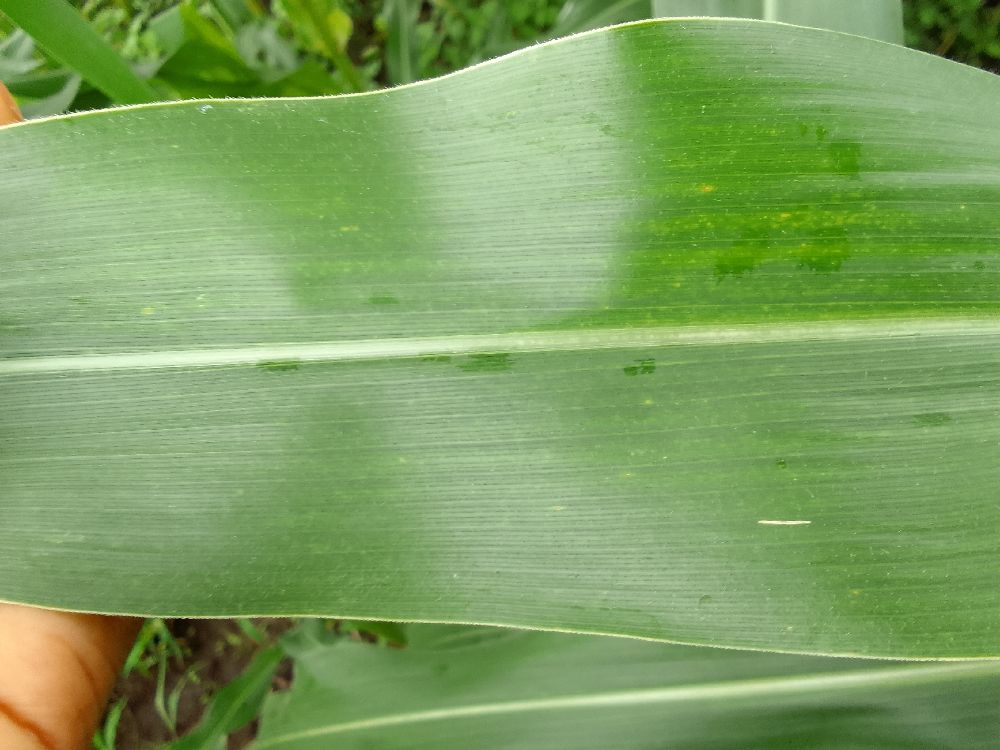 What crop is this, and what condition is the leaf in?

maize, healthy
